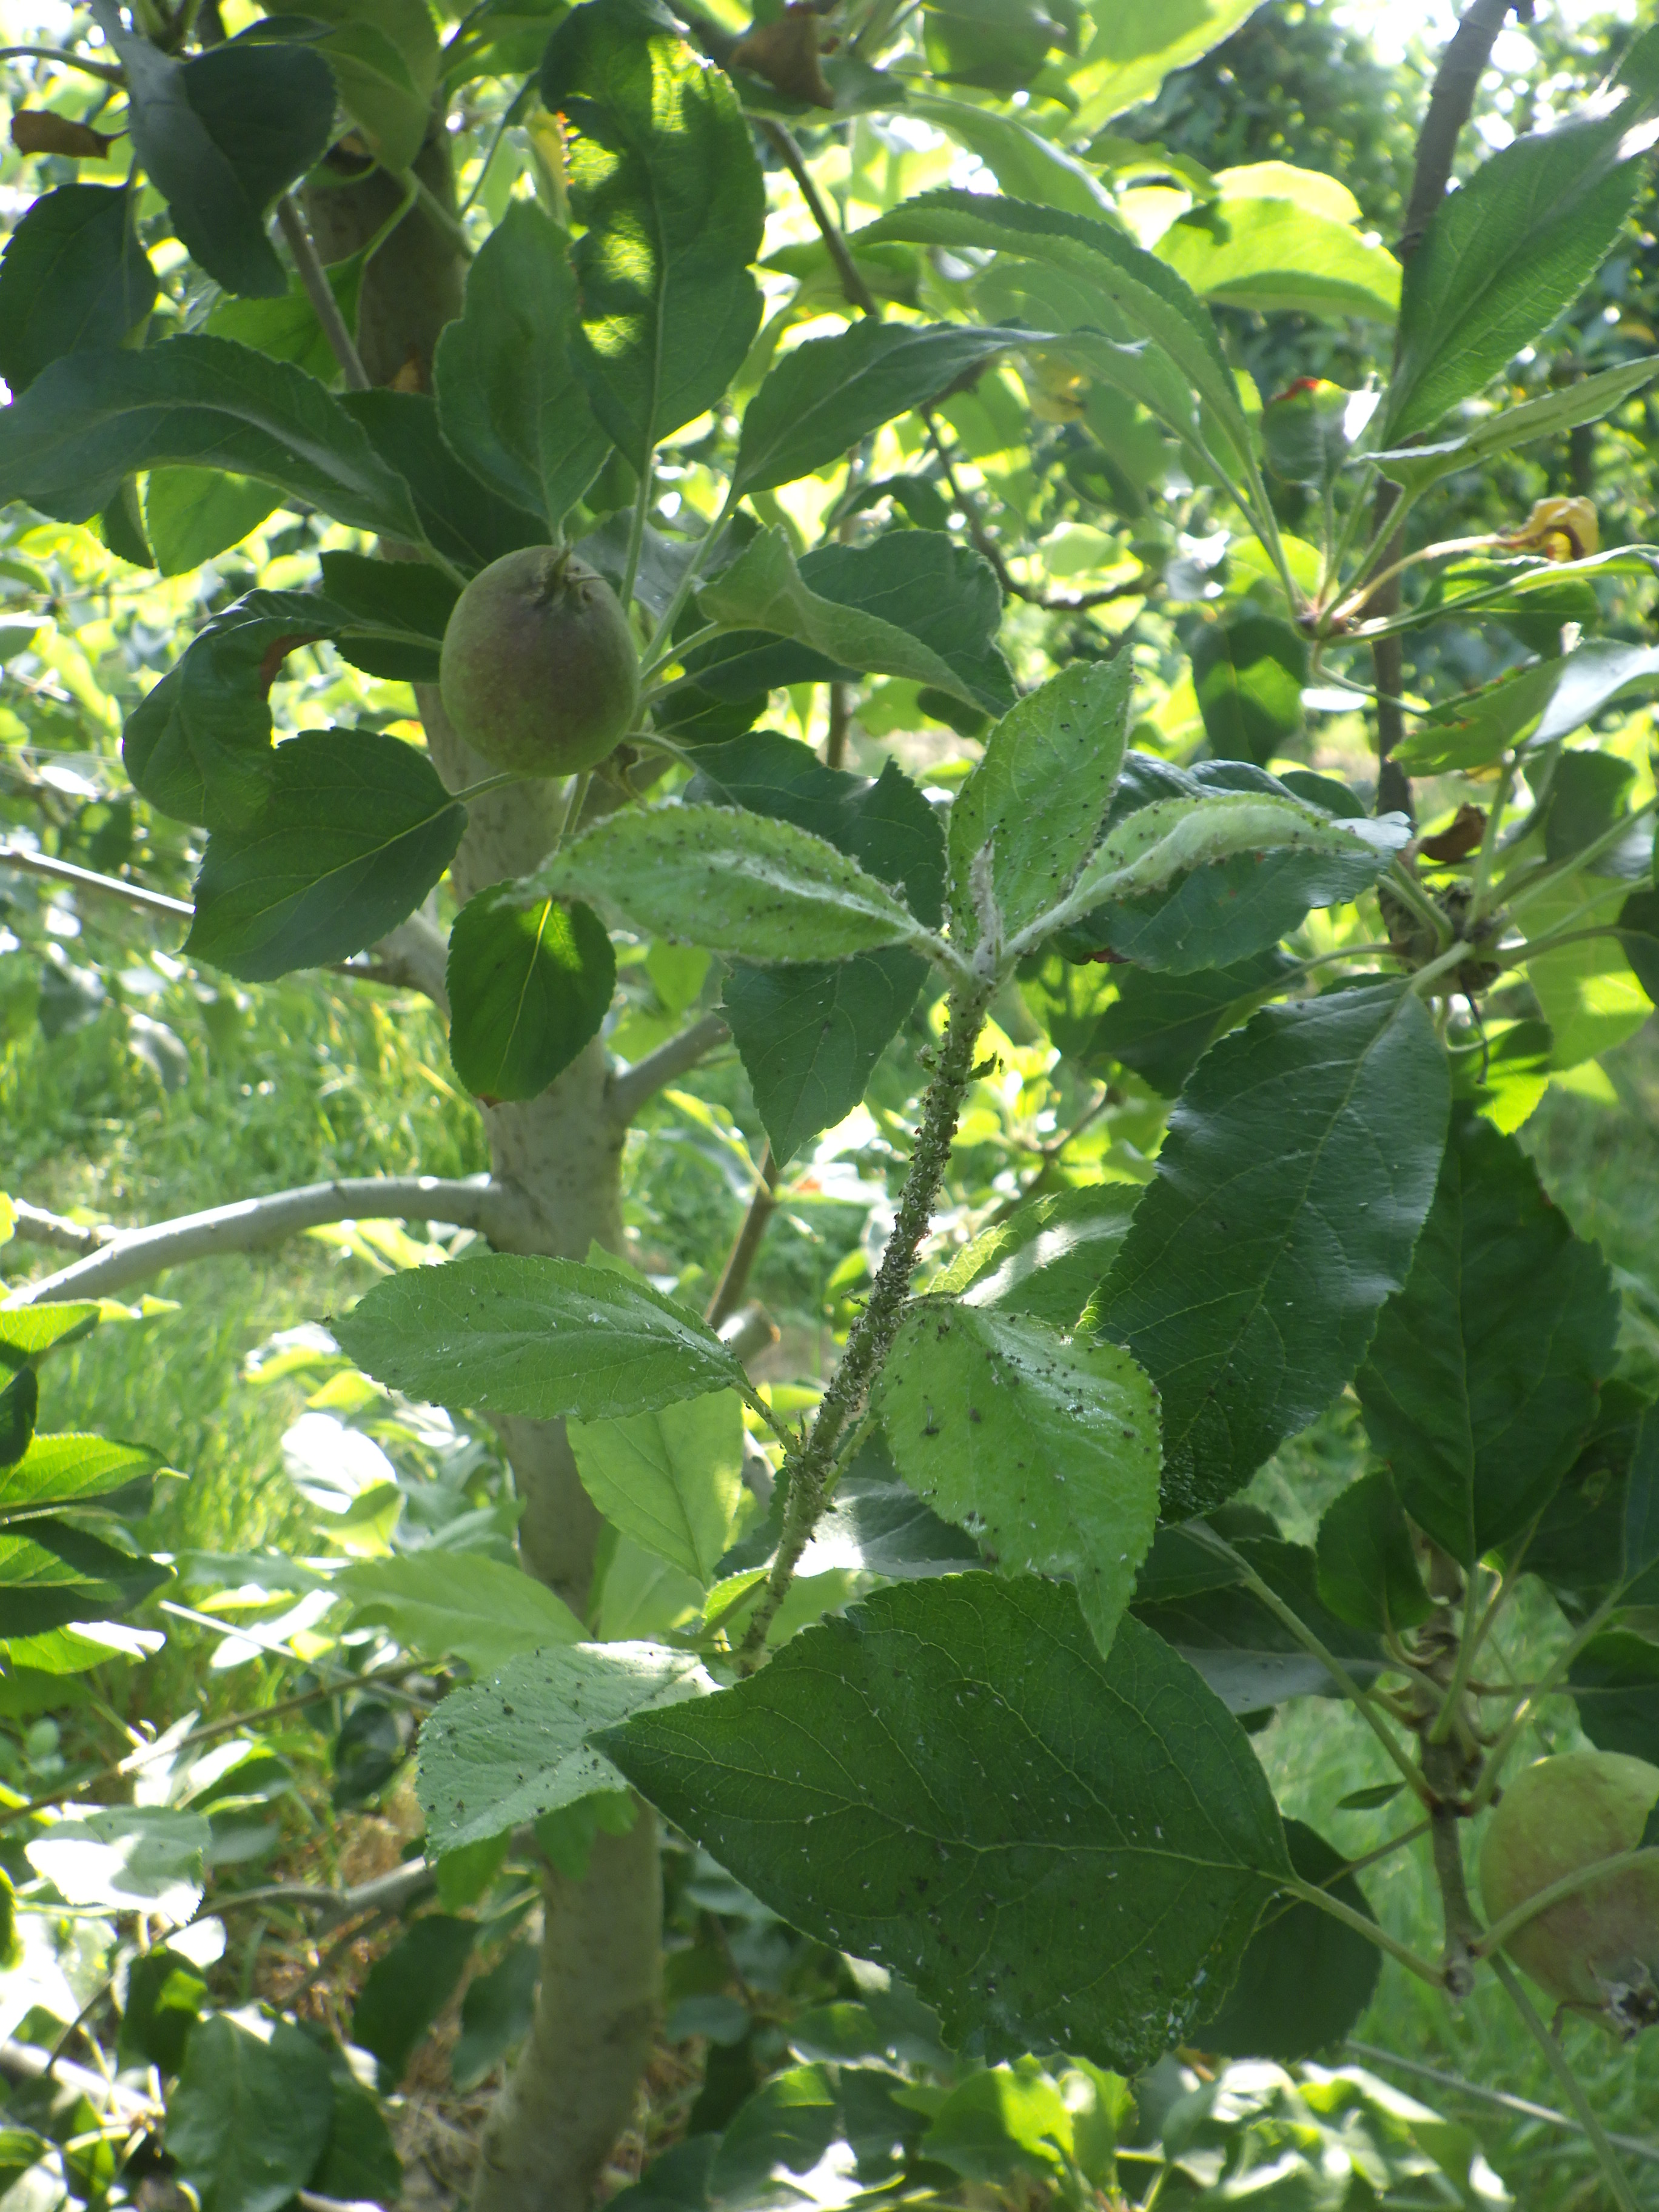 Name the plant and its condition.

apple, aphids
